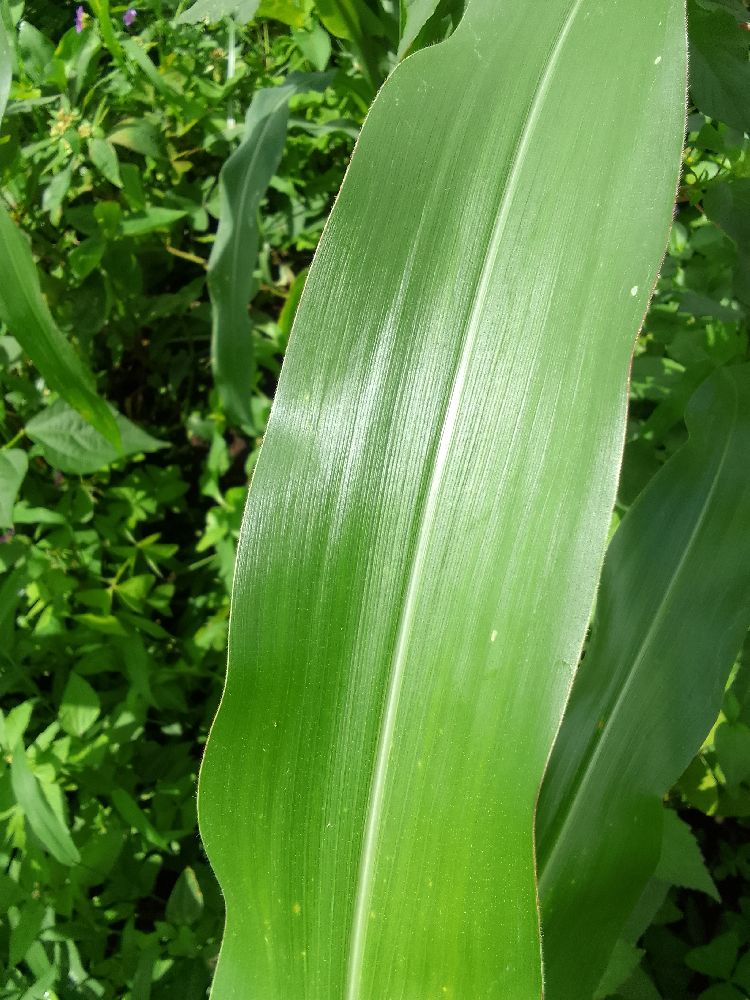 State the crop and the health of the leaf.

maize, healthy
